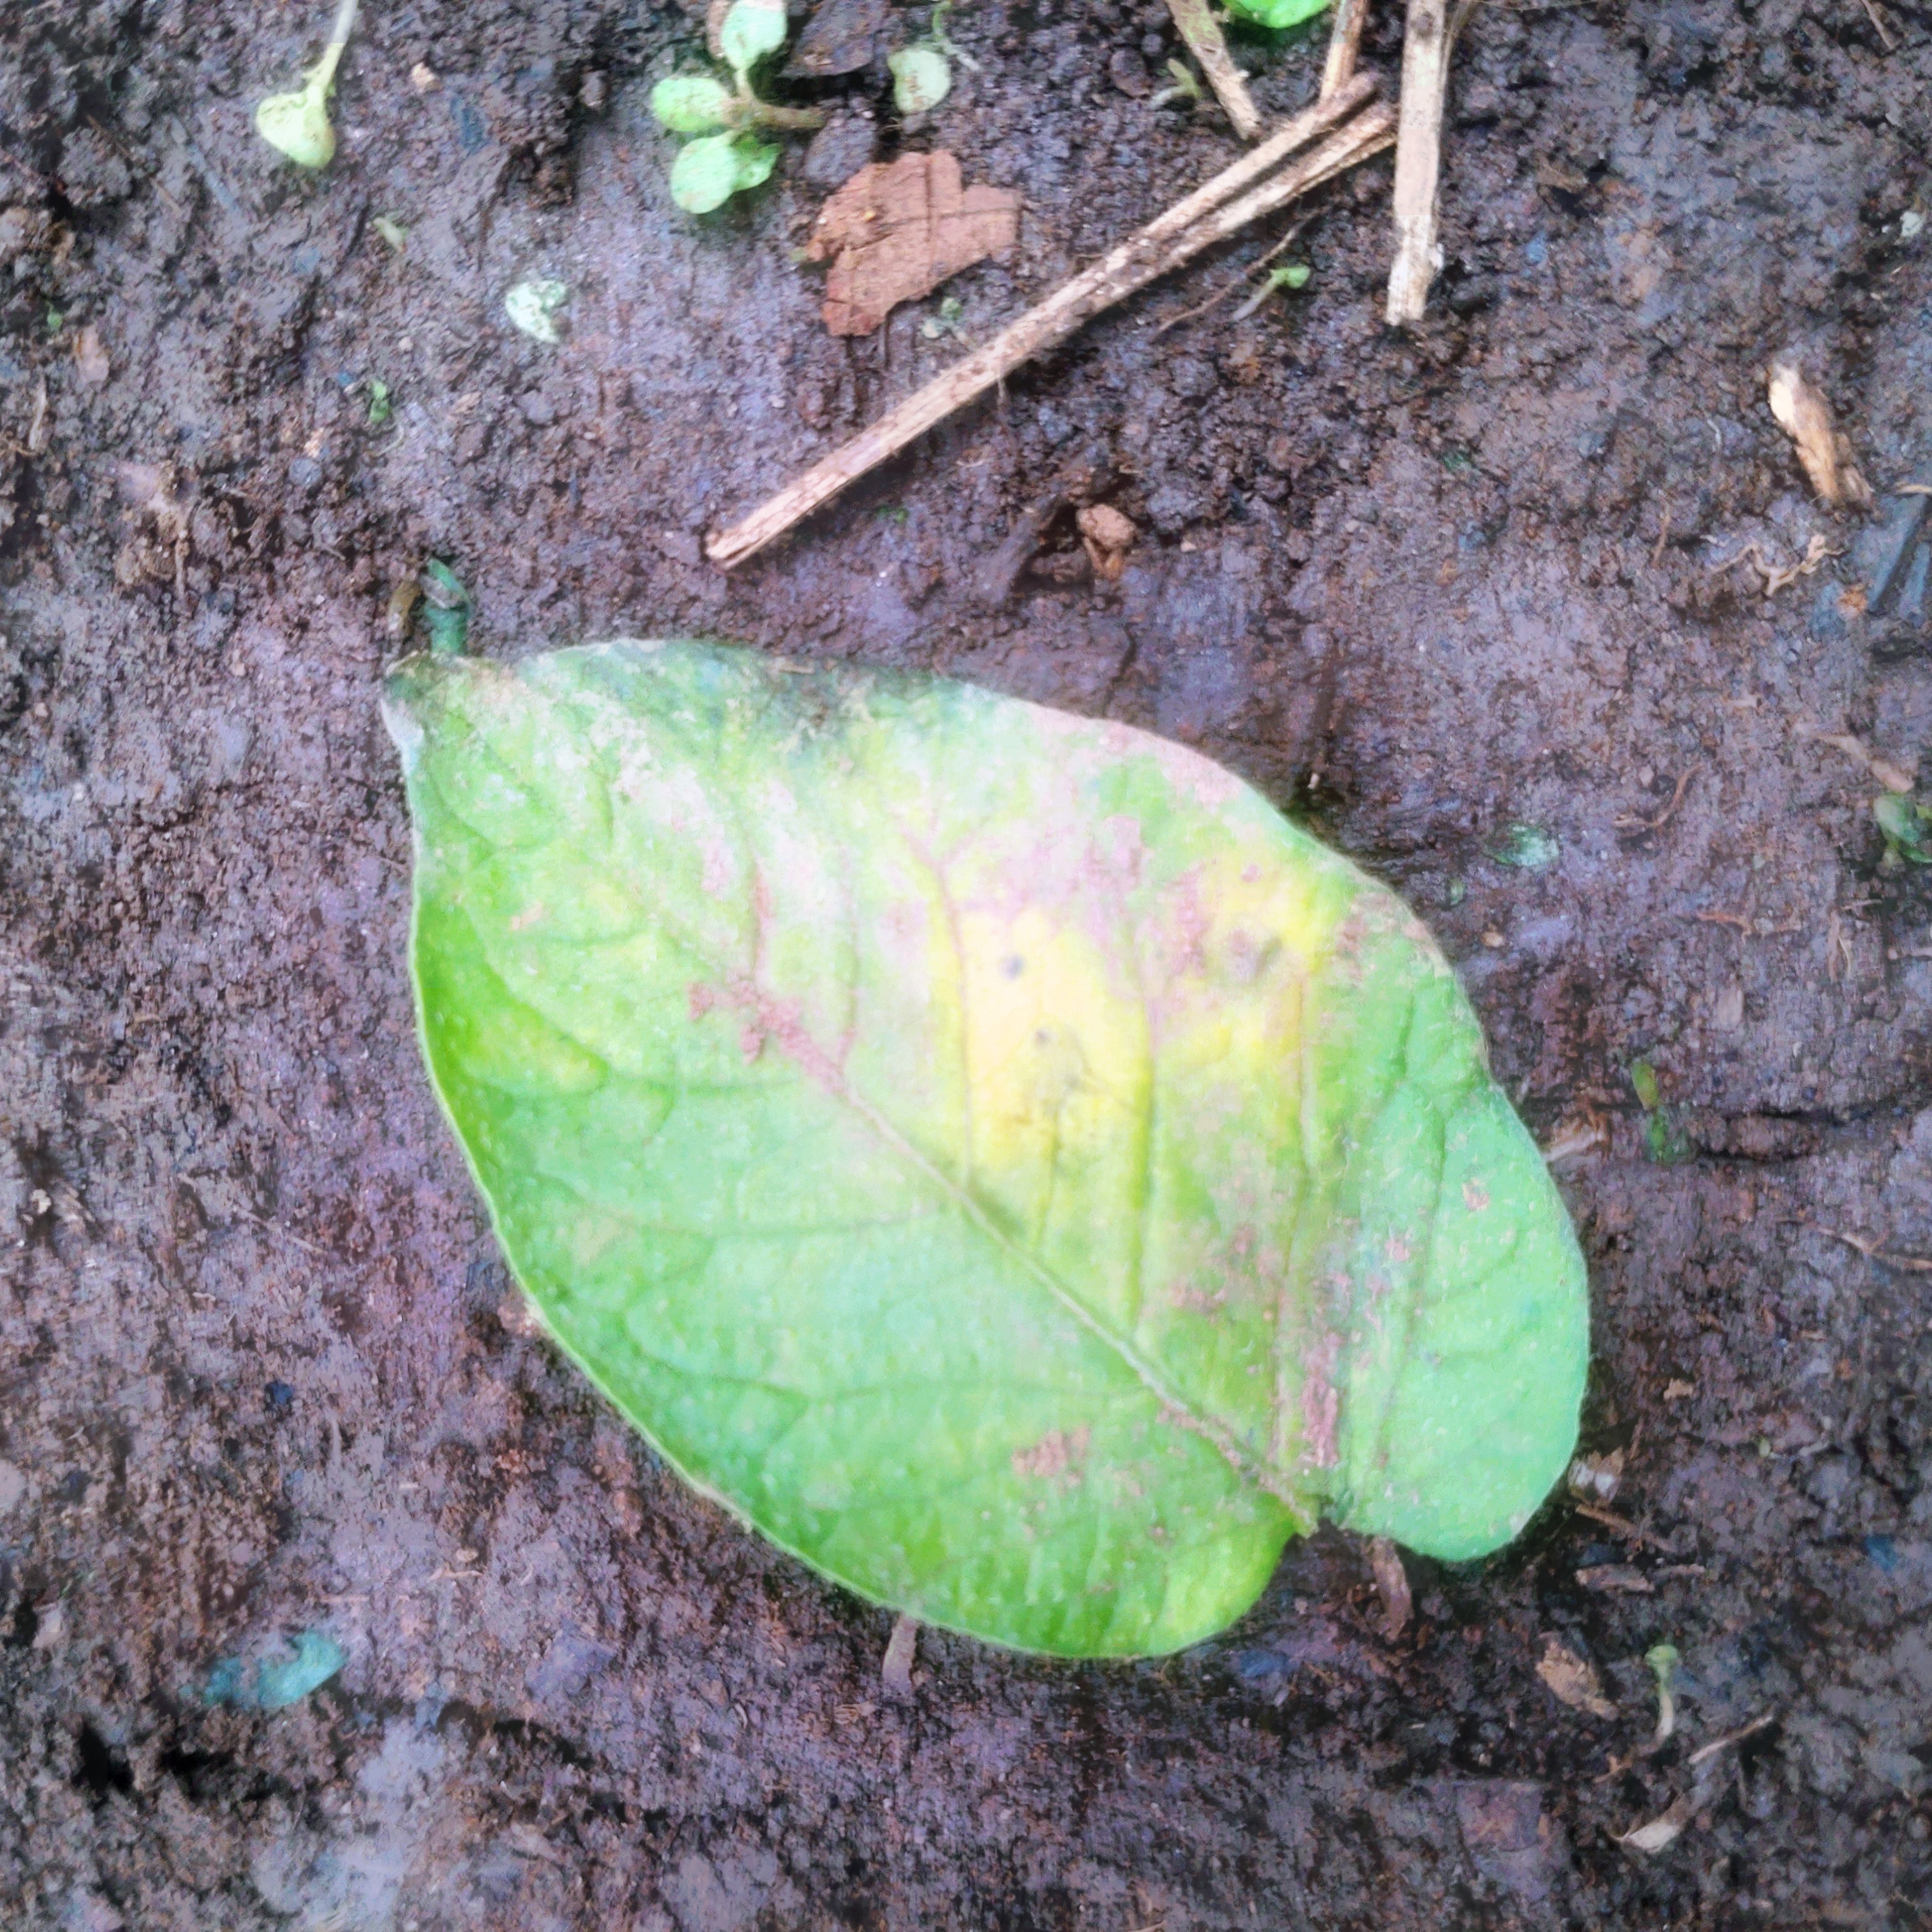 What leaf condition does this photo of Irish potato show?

late blight
